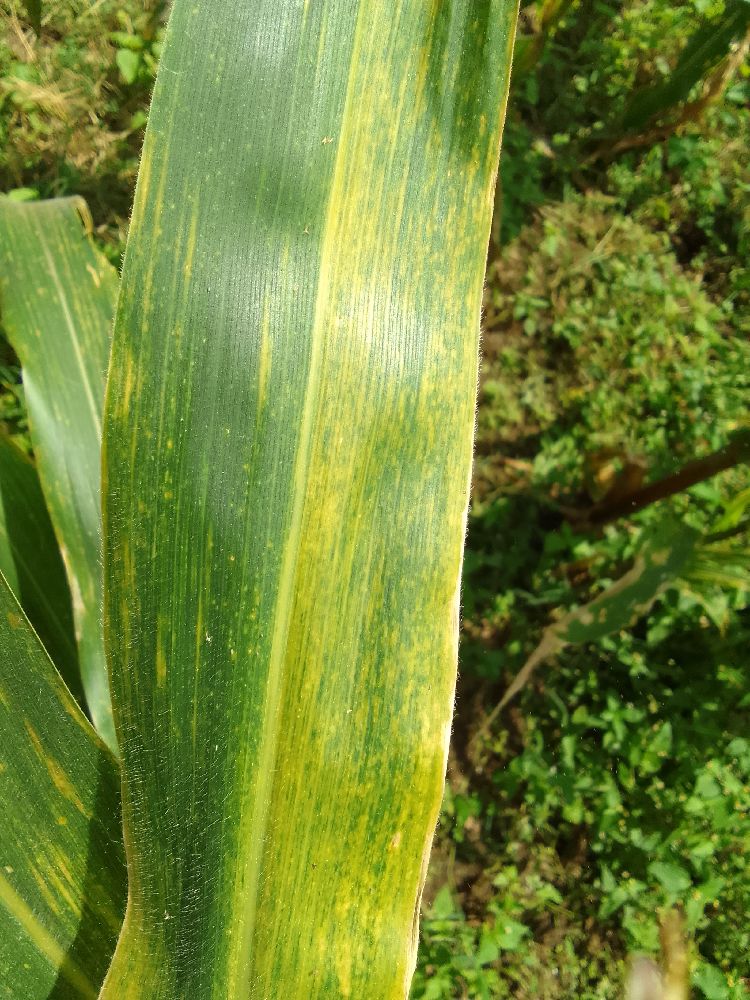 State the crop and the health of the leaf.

maize, maize lethal necrosis
